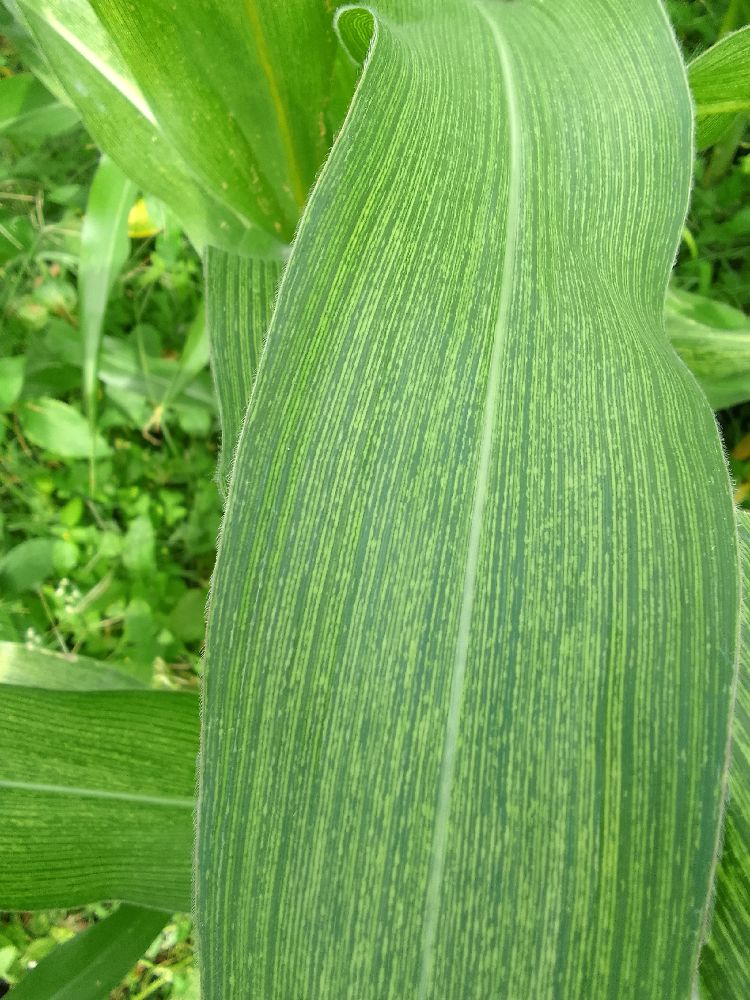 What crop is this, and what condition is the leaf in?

maize, maize streak virus
